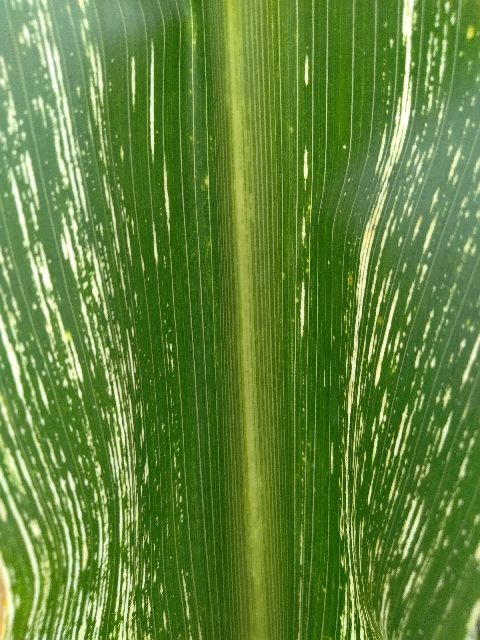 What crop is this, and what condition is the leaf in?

maize, maize streak virus
